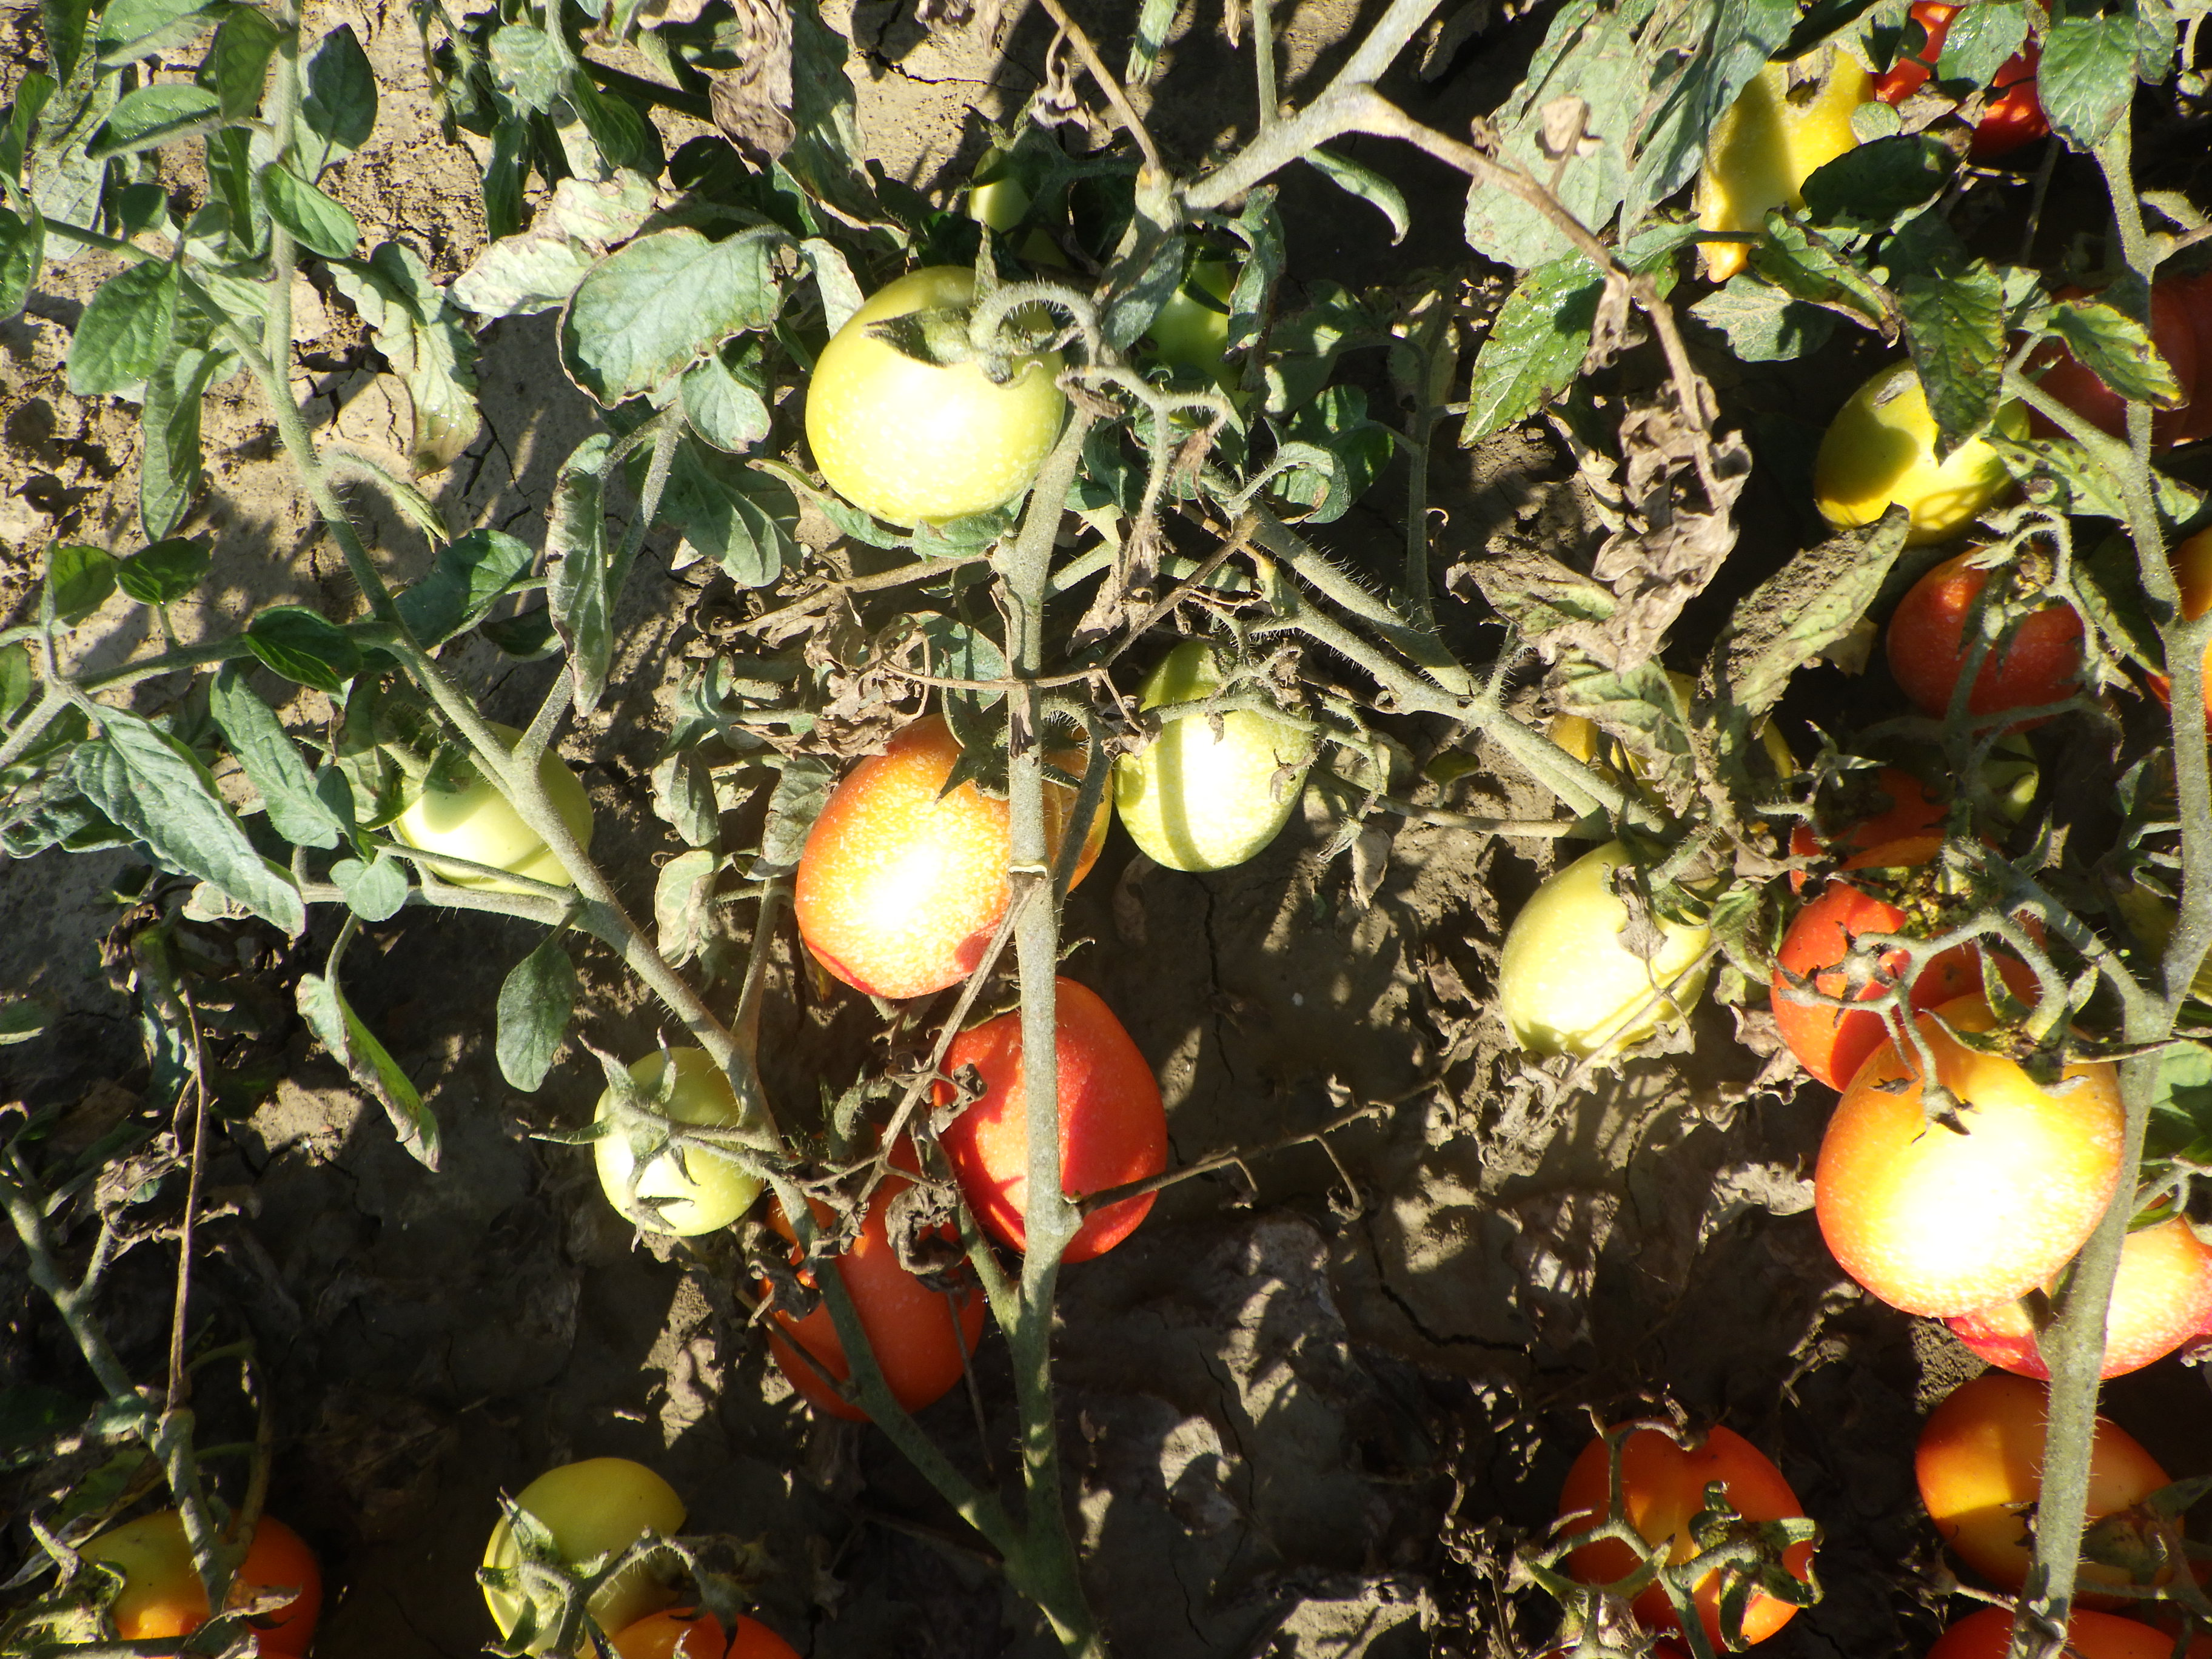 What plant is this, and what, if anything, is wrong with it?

tomato, southern blight
